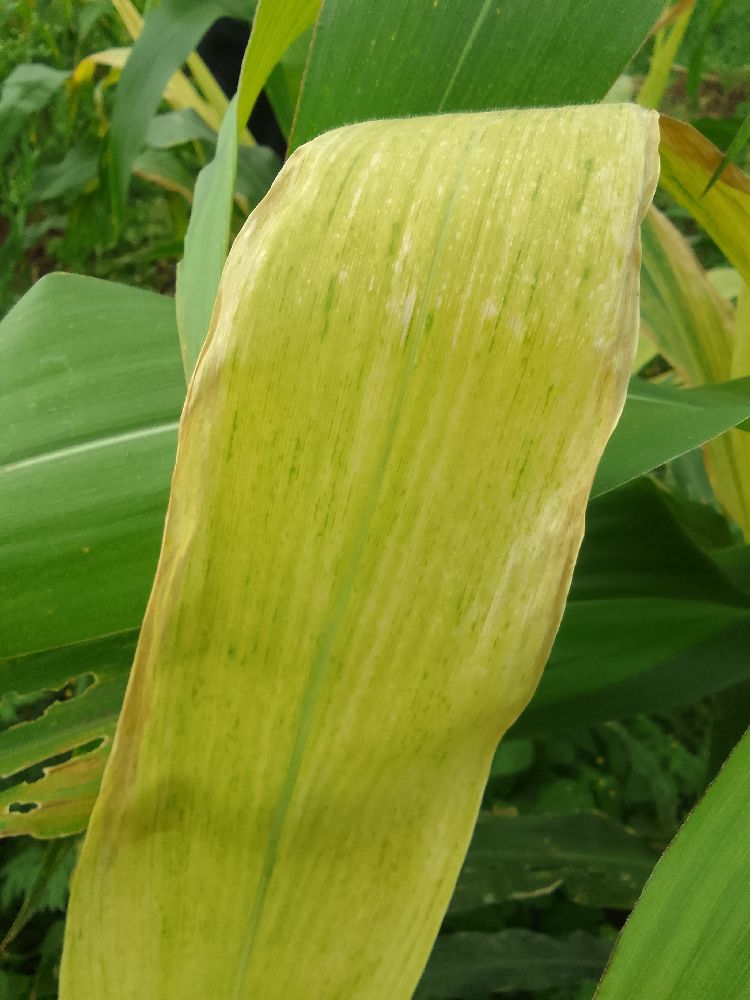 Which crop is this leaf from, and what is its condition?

maize, maize lethal necrosis
